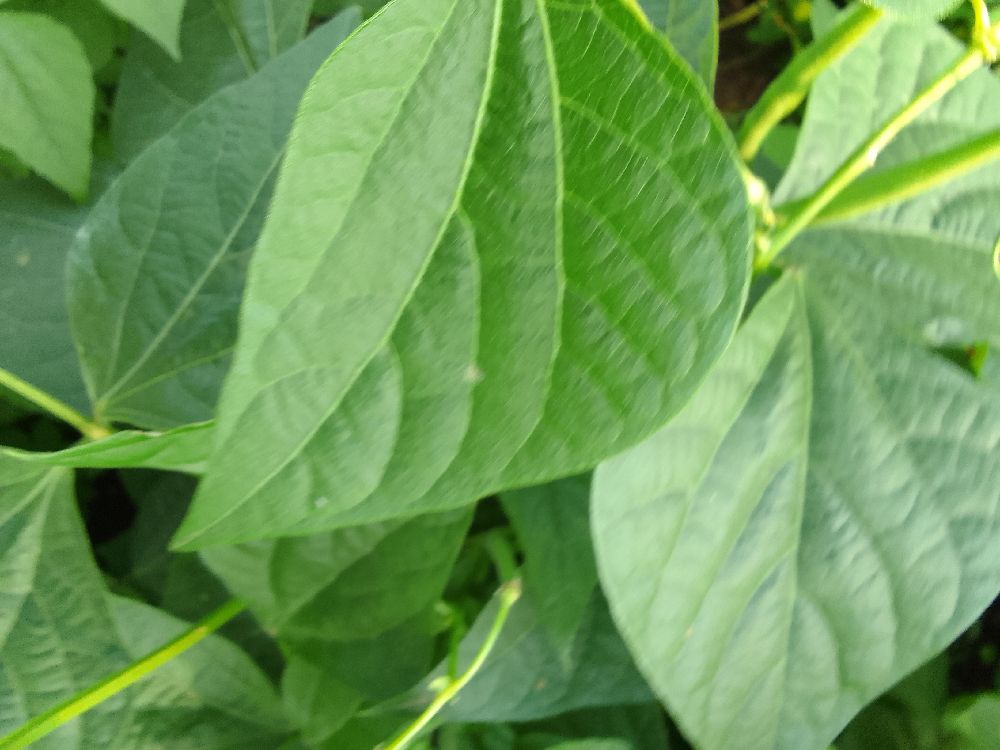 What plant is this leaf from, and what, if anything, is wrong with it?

common bean, healthy
